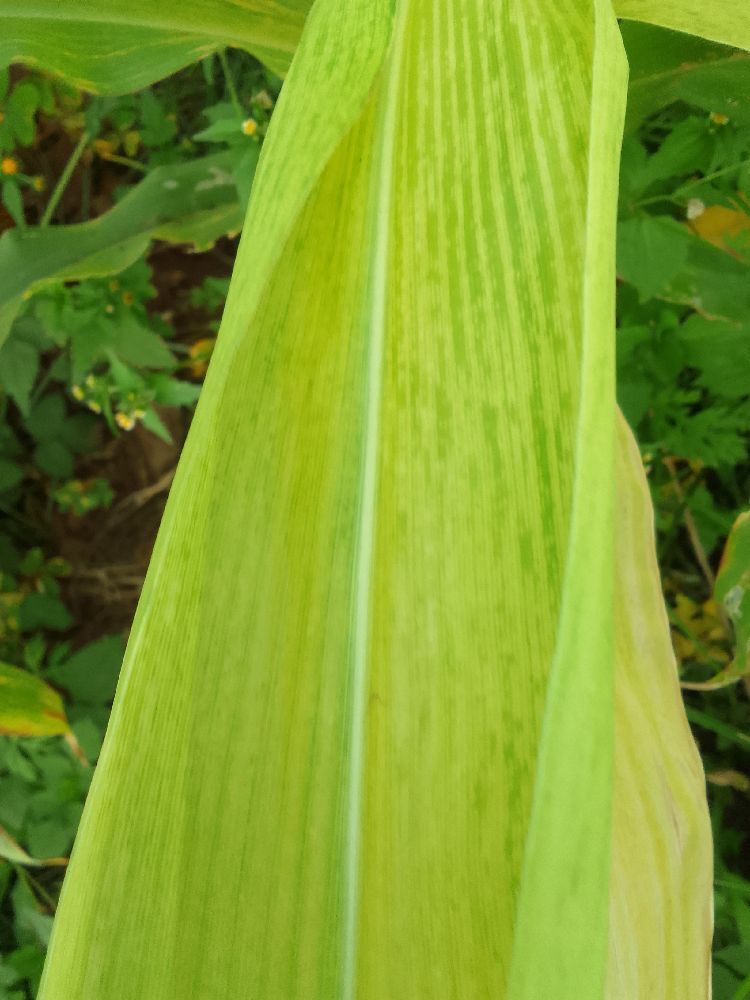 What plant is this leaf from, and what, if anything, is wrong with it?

maize, maize lethal necrosis
